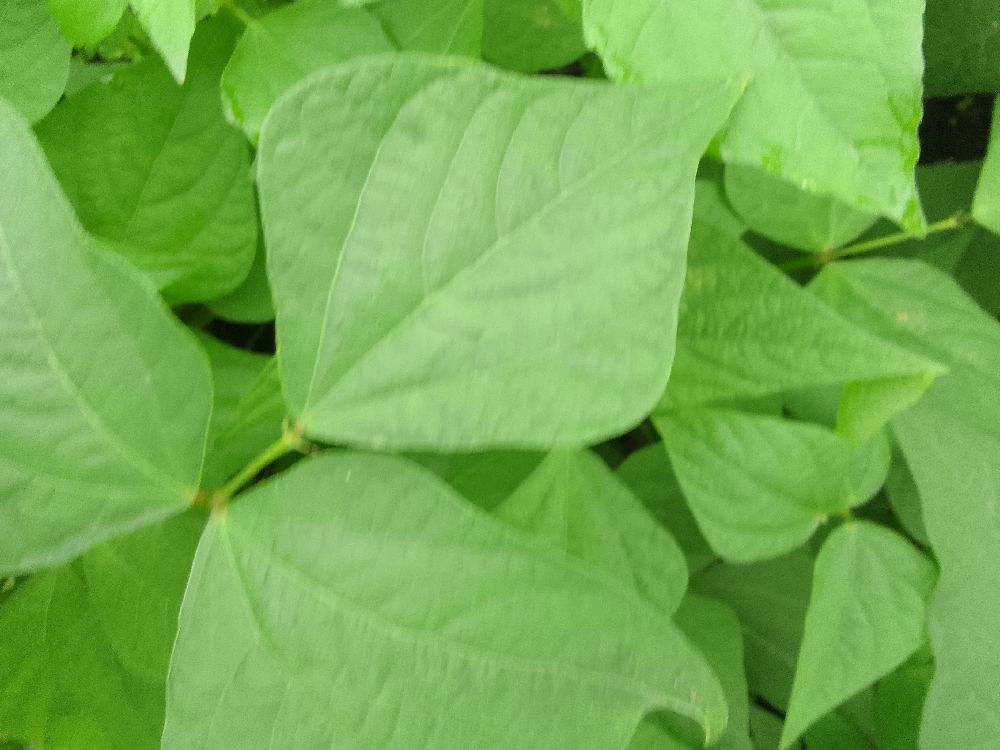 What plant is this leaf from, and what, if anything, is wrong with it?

common bean, healthy
